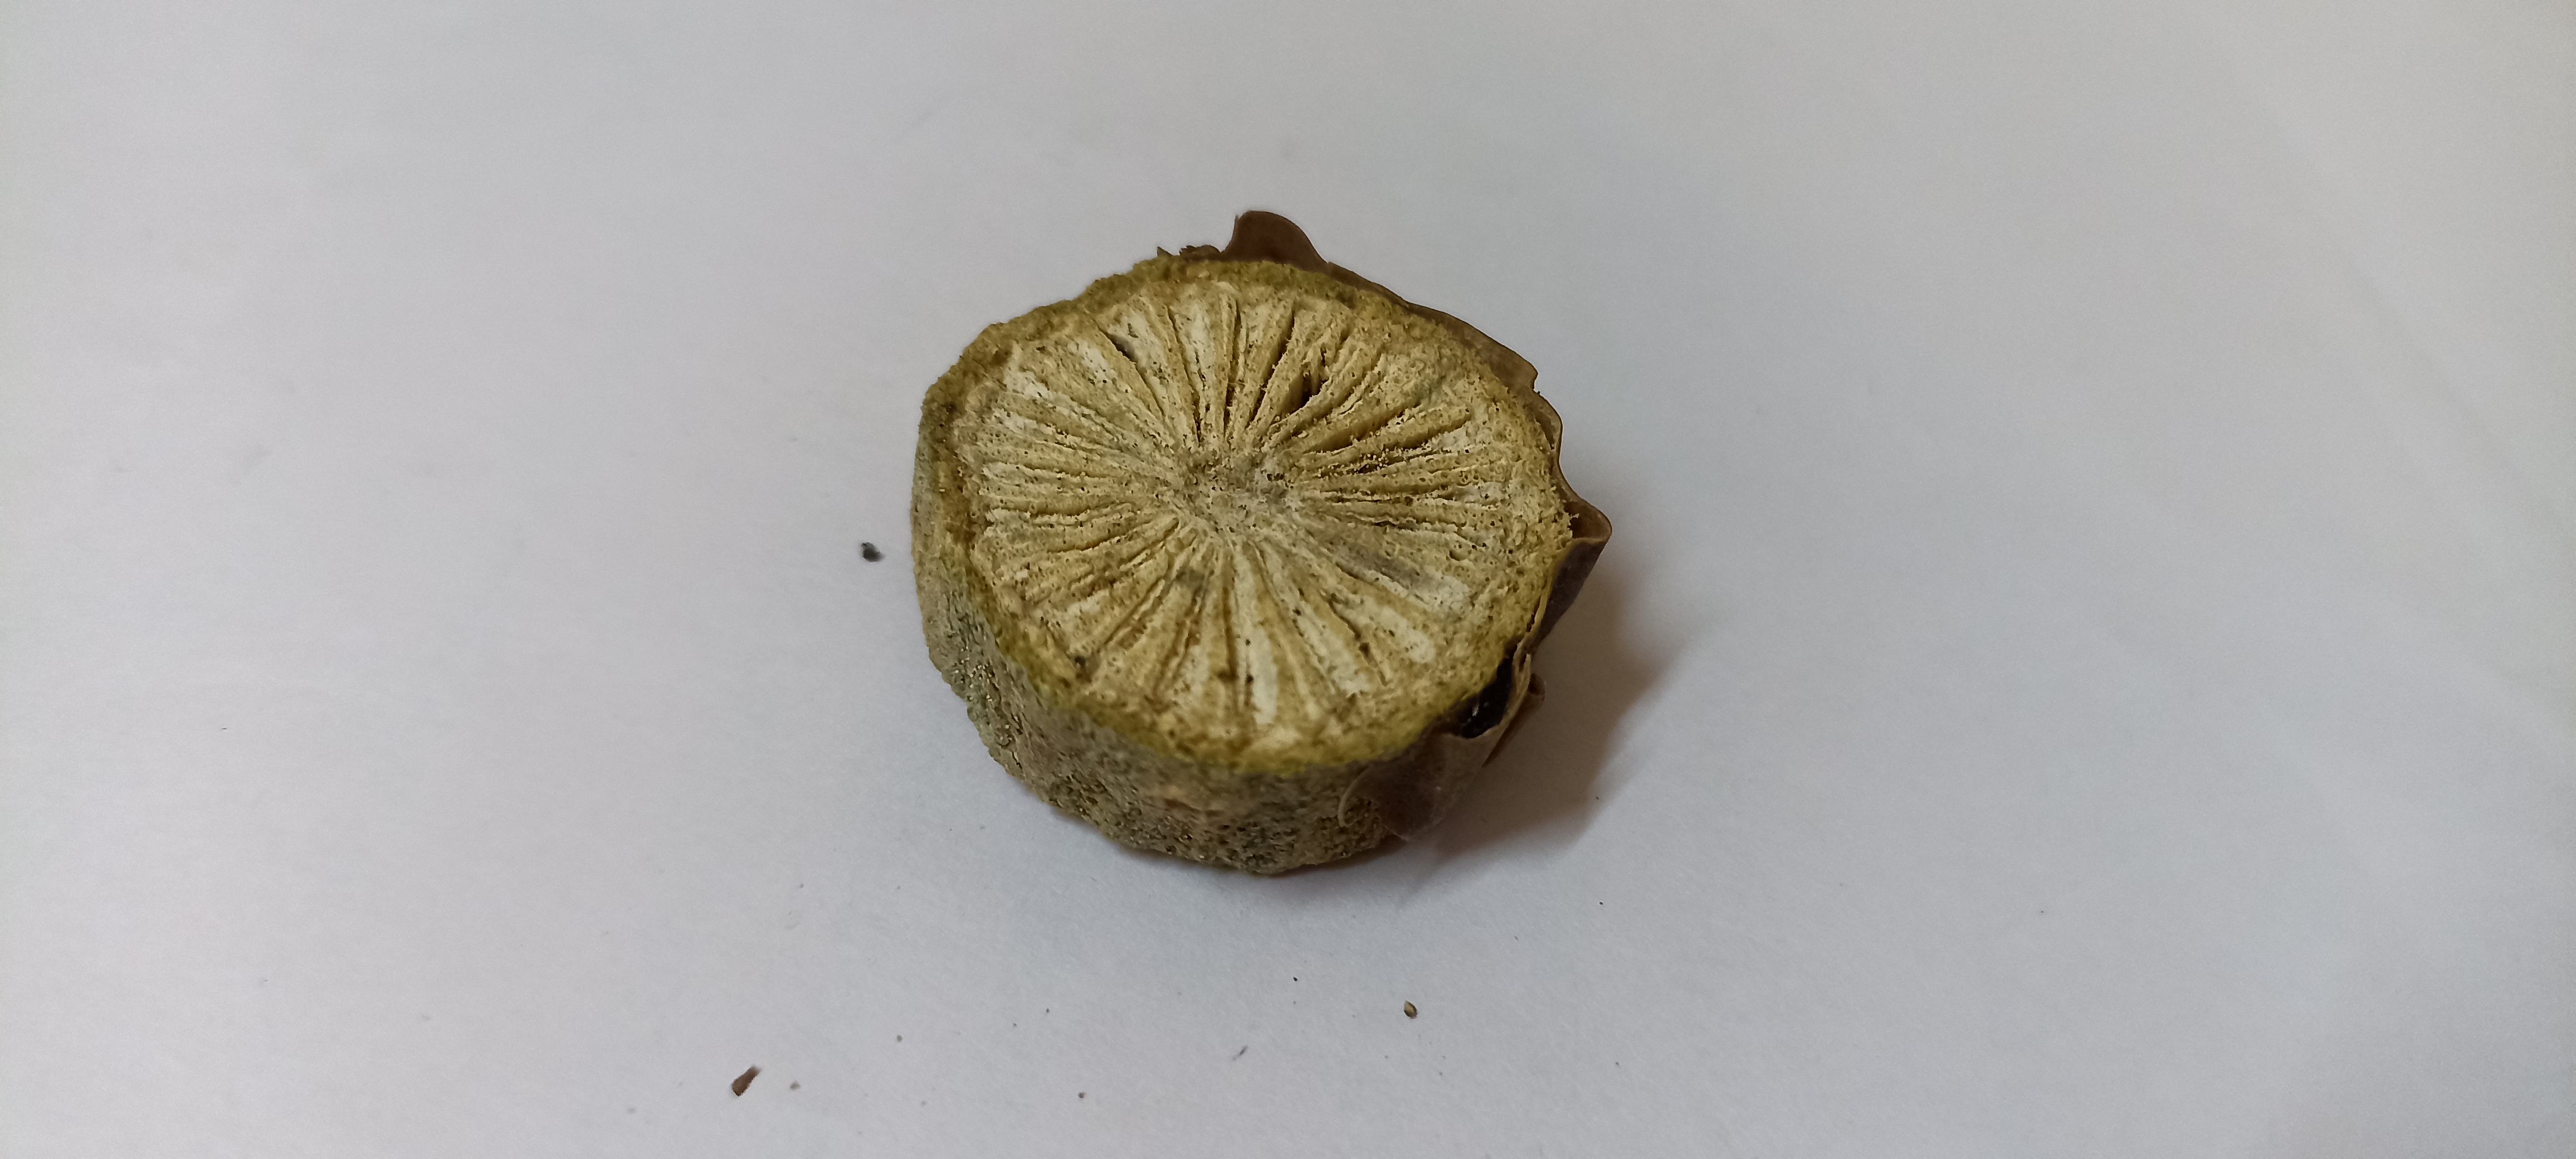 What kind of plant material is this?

gulvel
